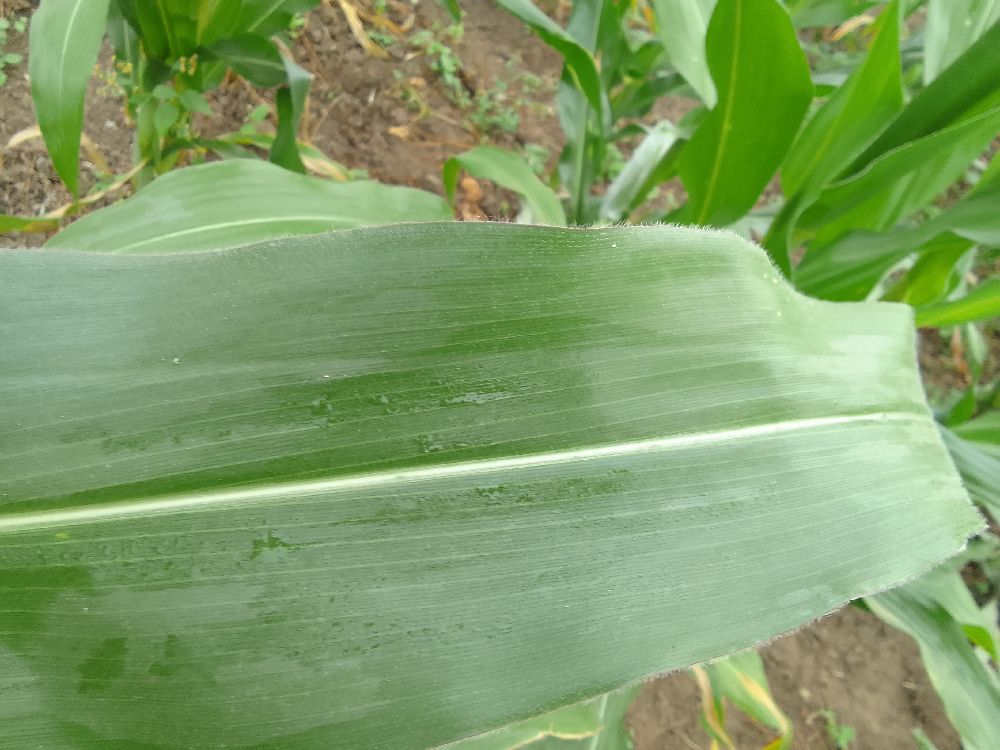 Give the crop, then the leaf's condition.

maize, healthy
